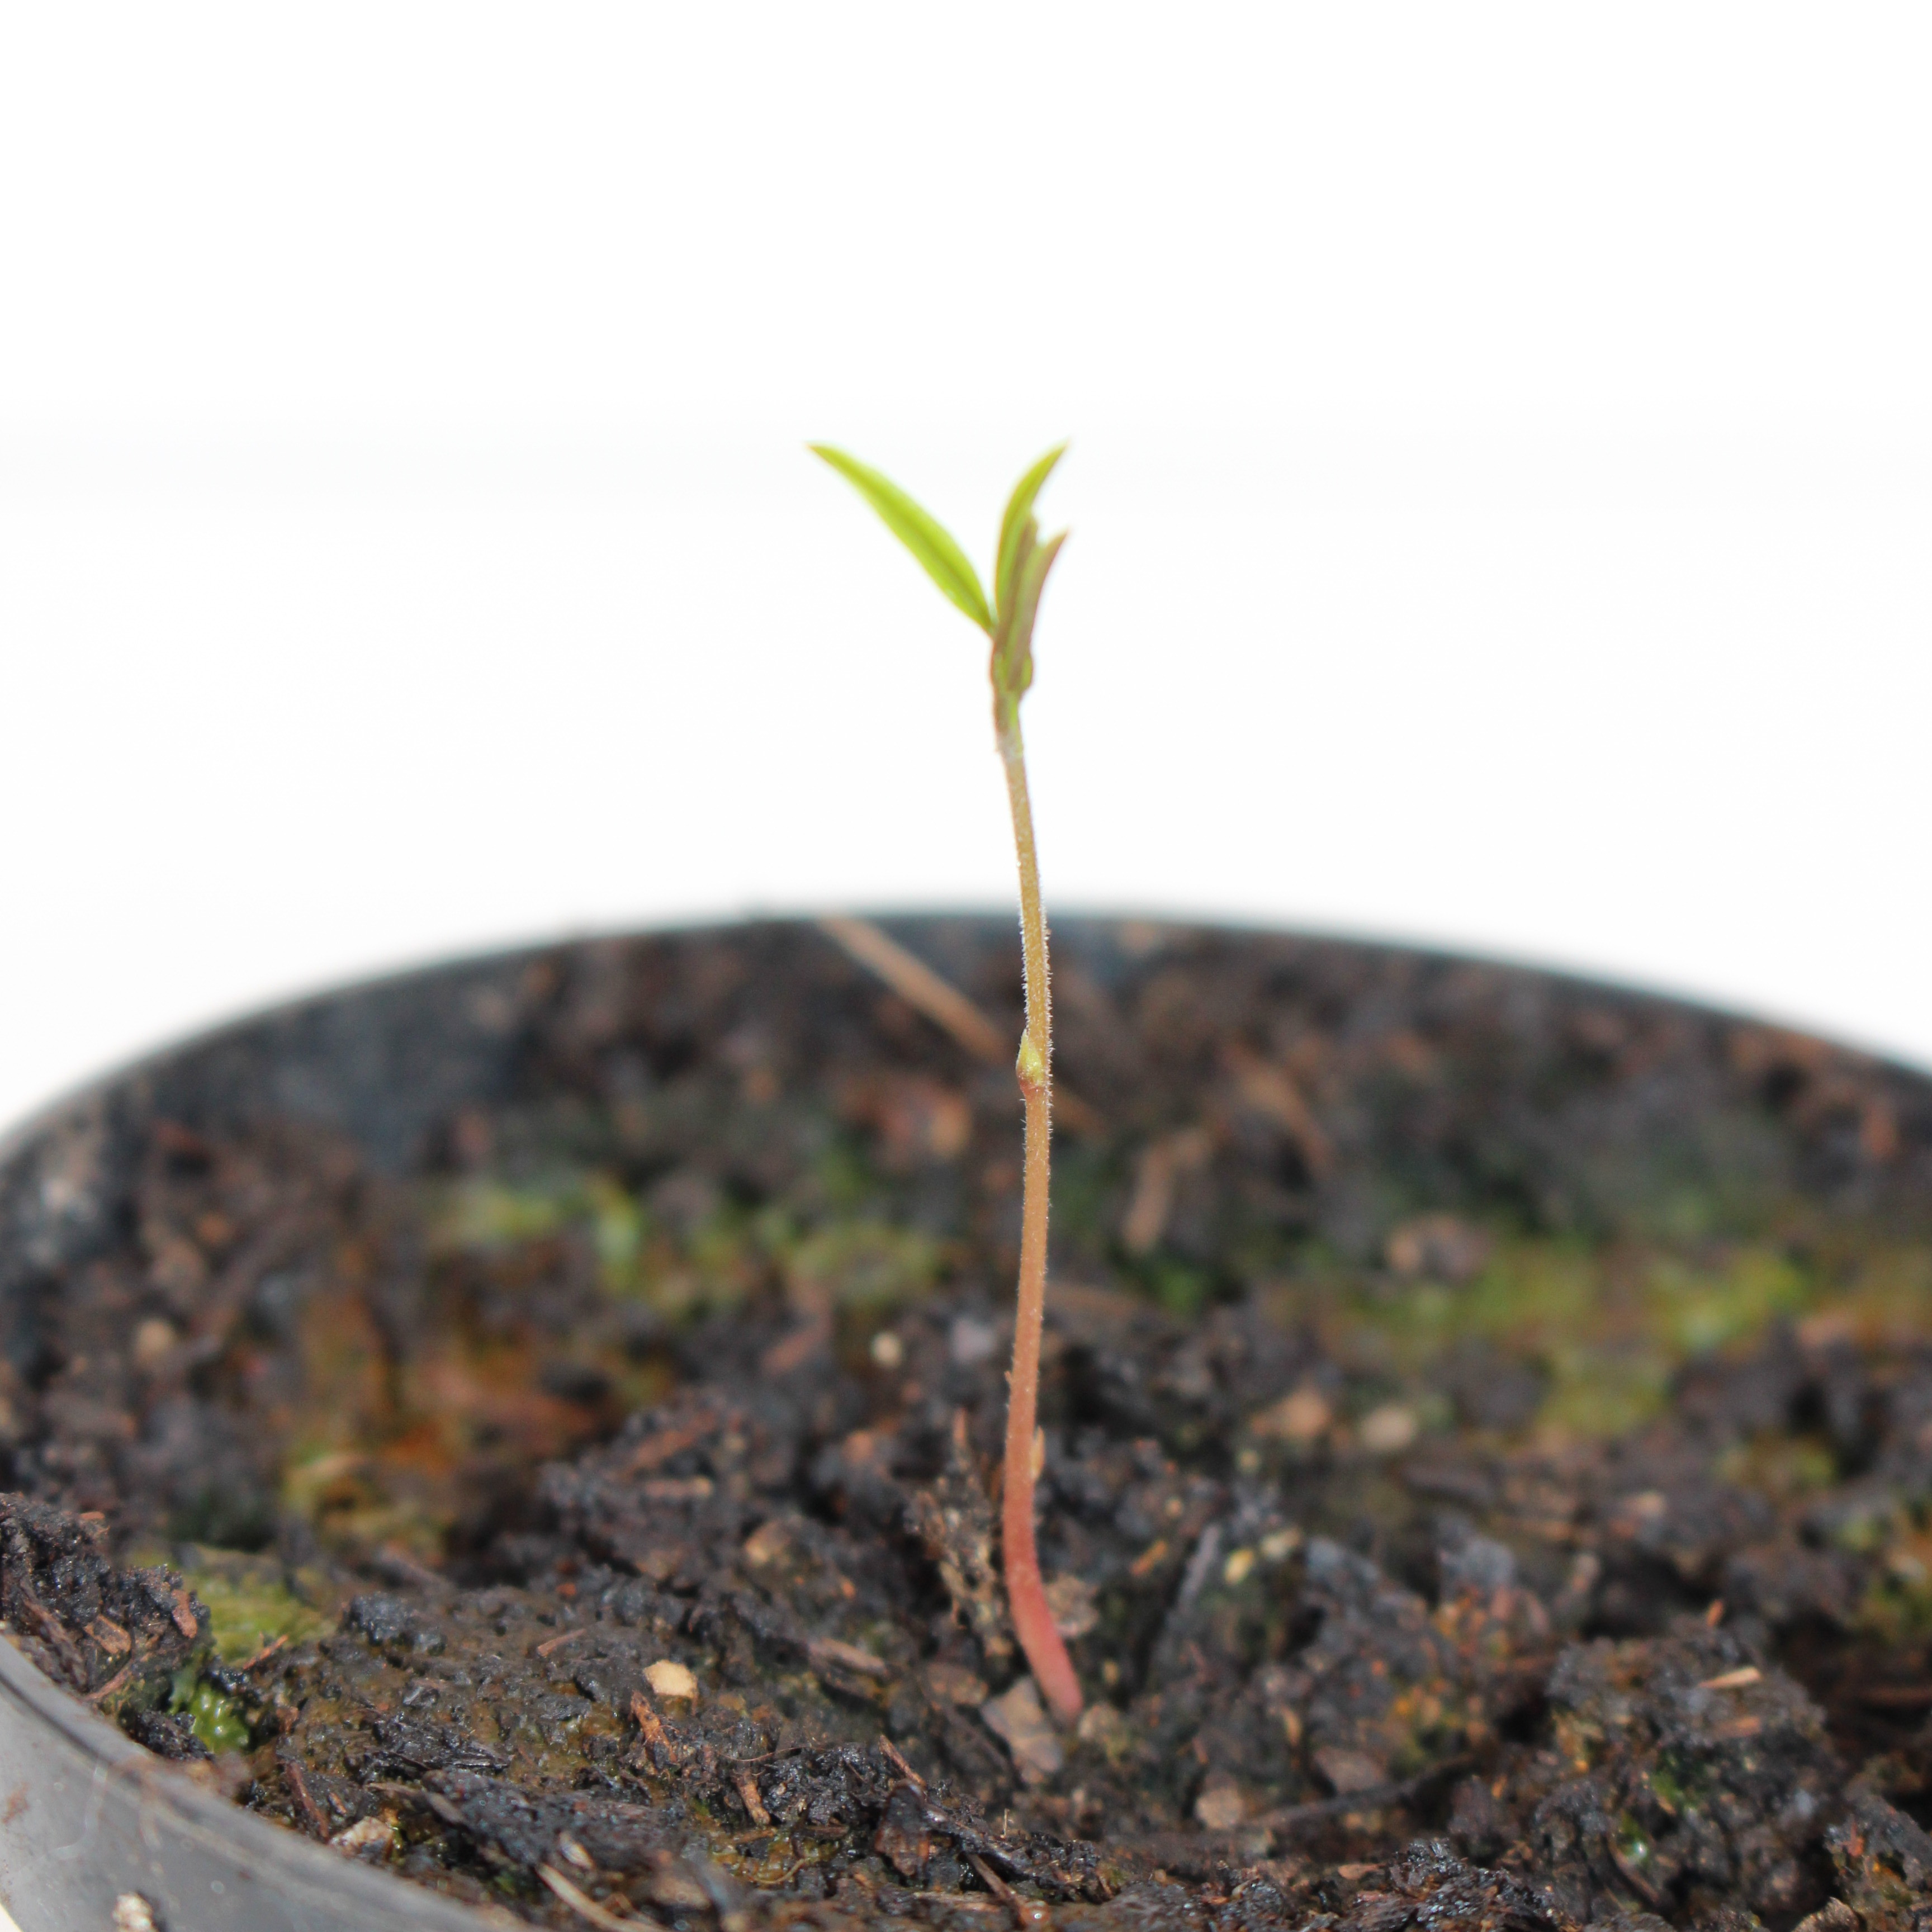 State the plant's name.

Vicia sativa
